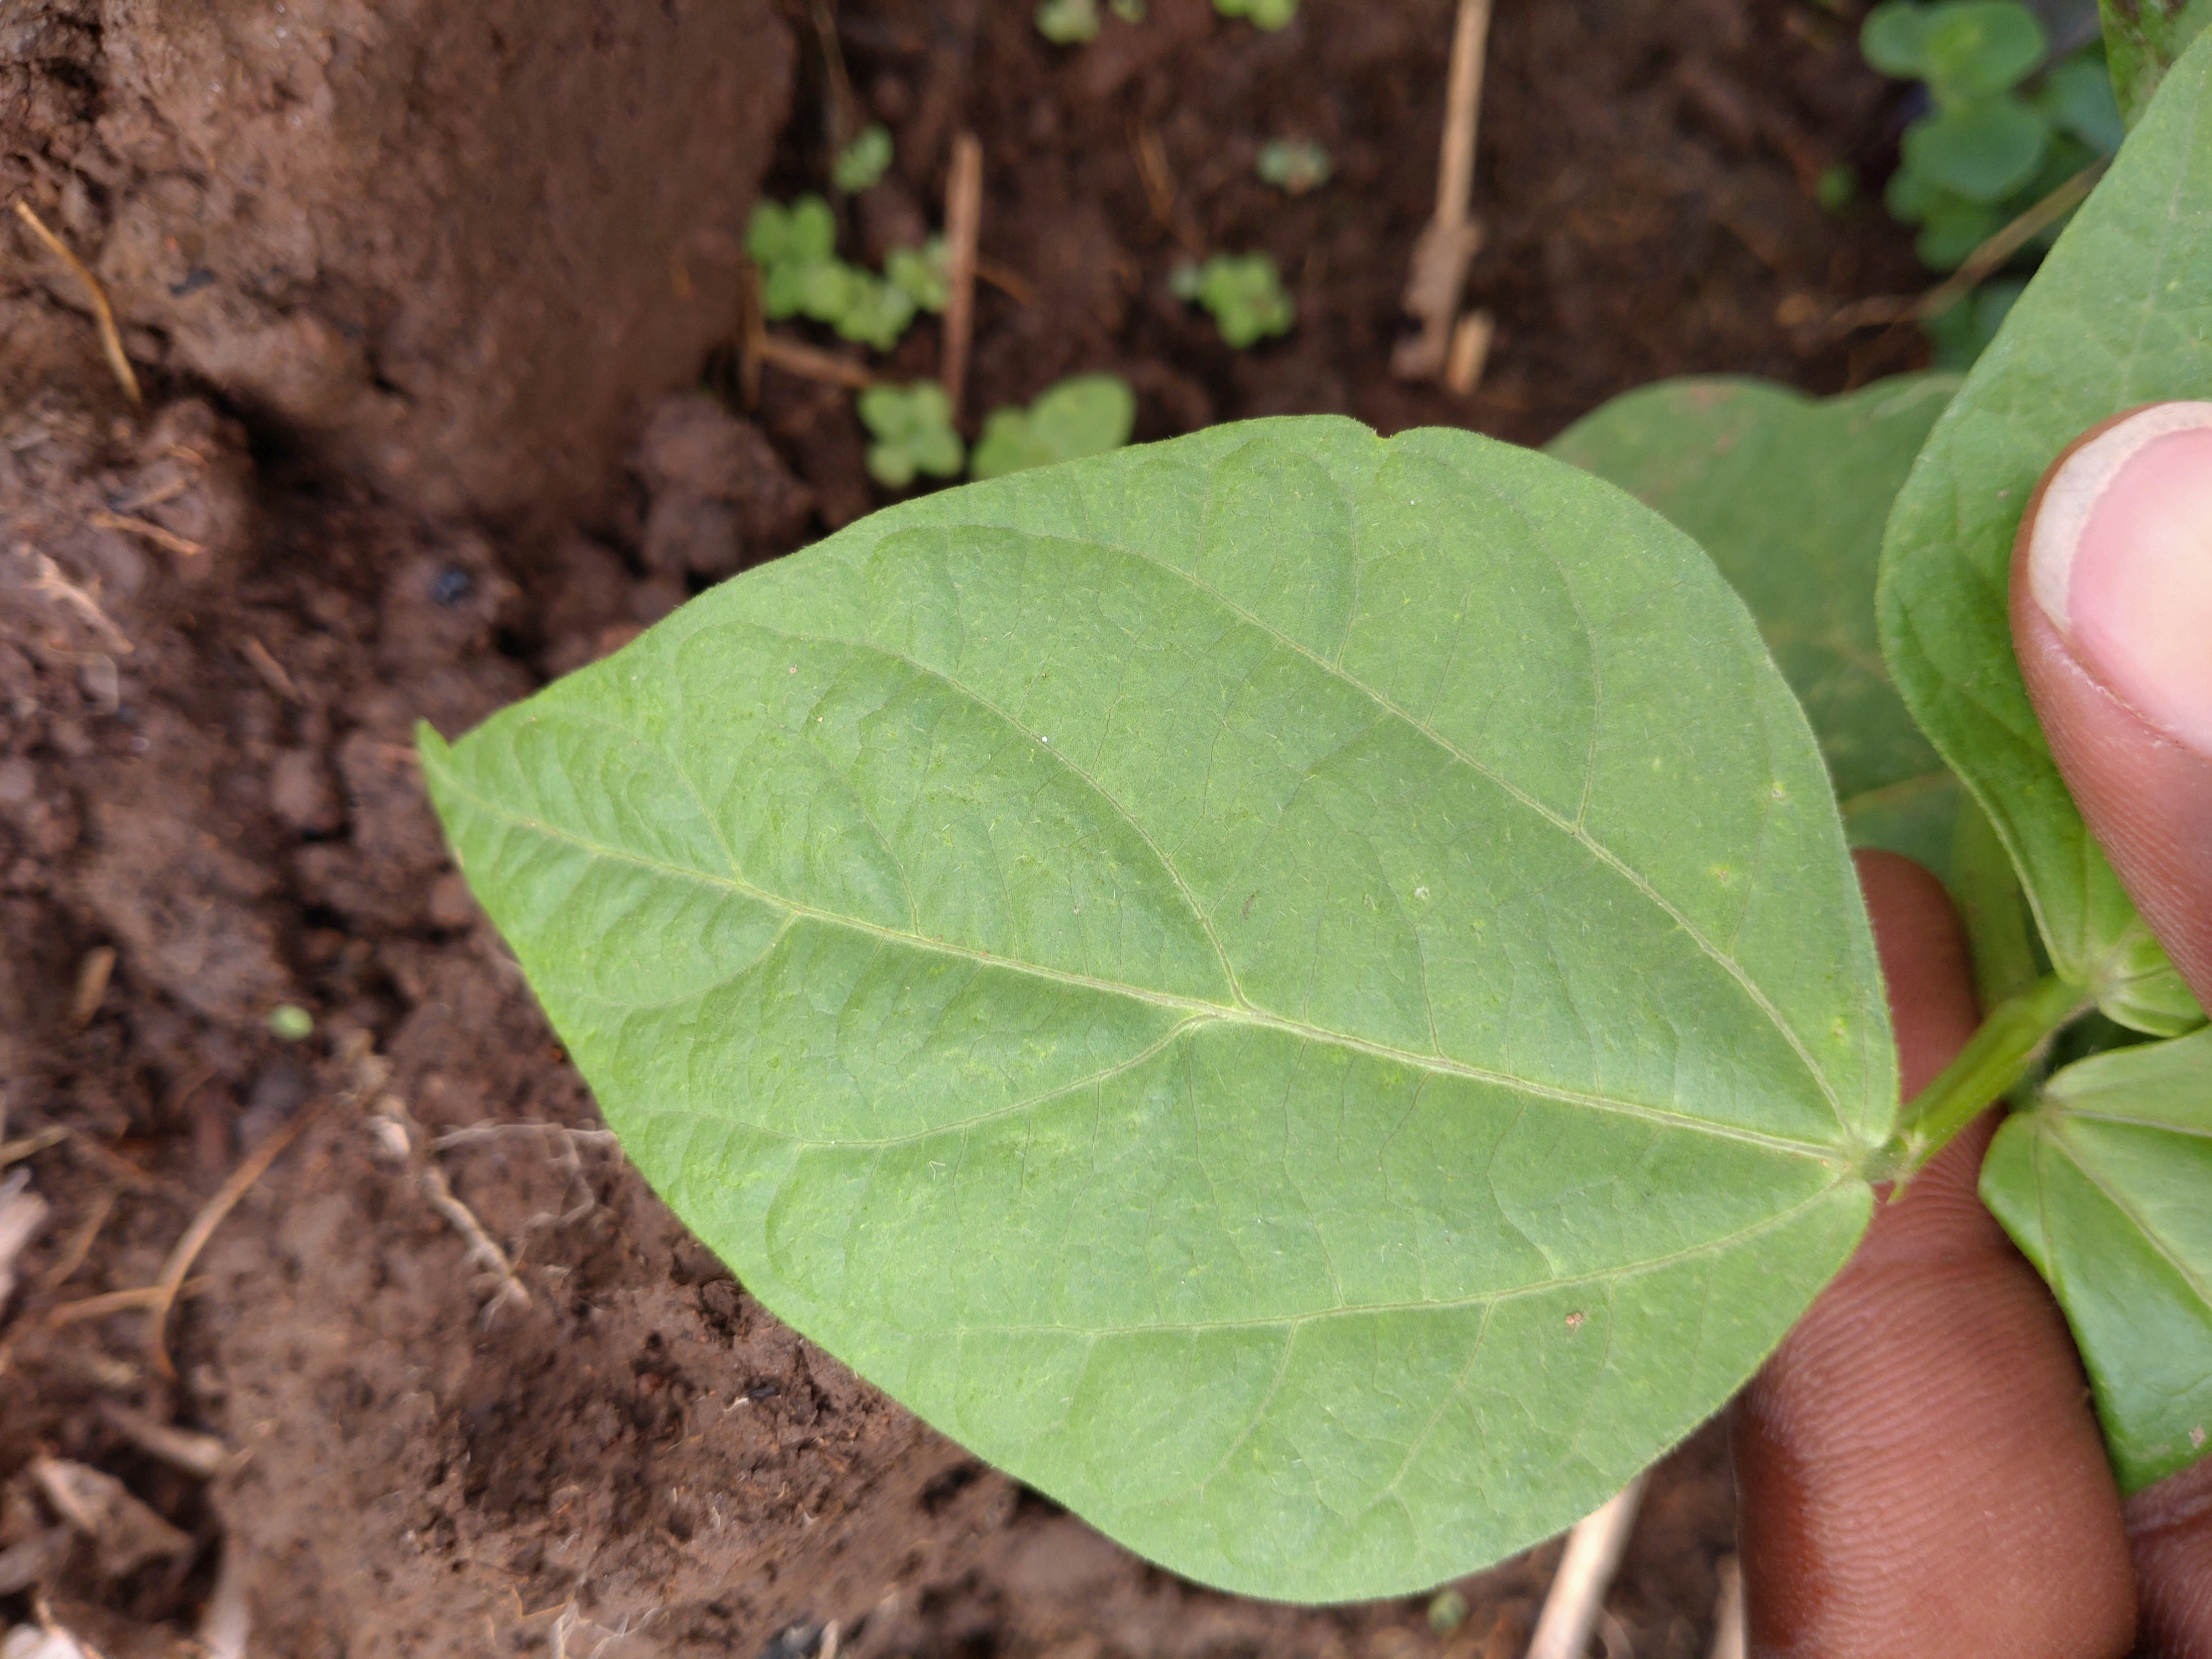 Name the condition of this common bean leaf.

healthy
